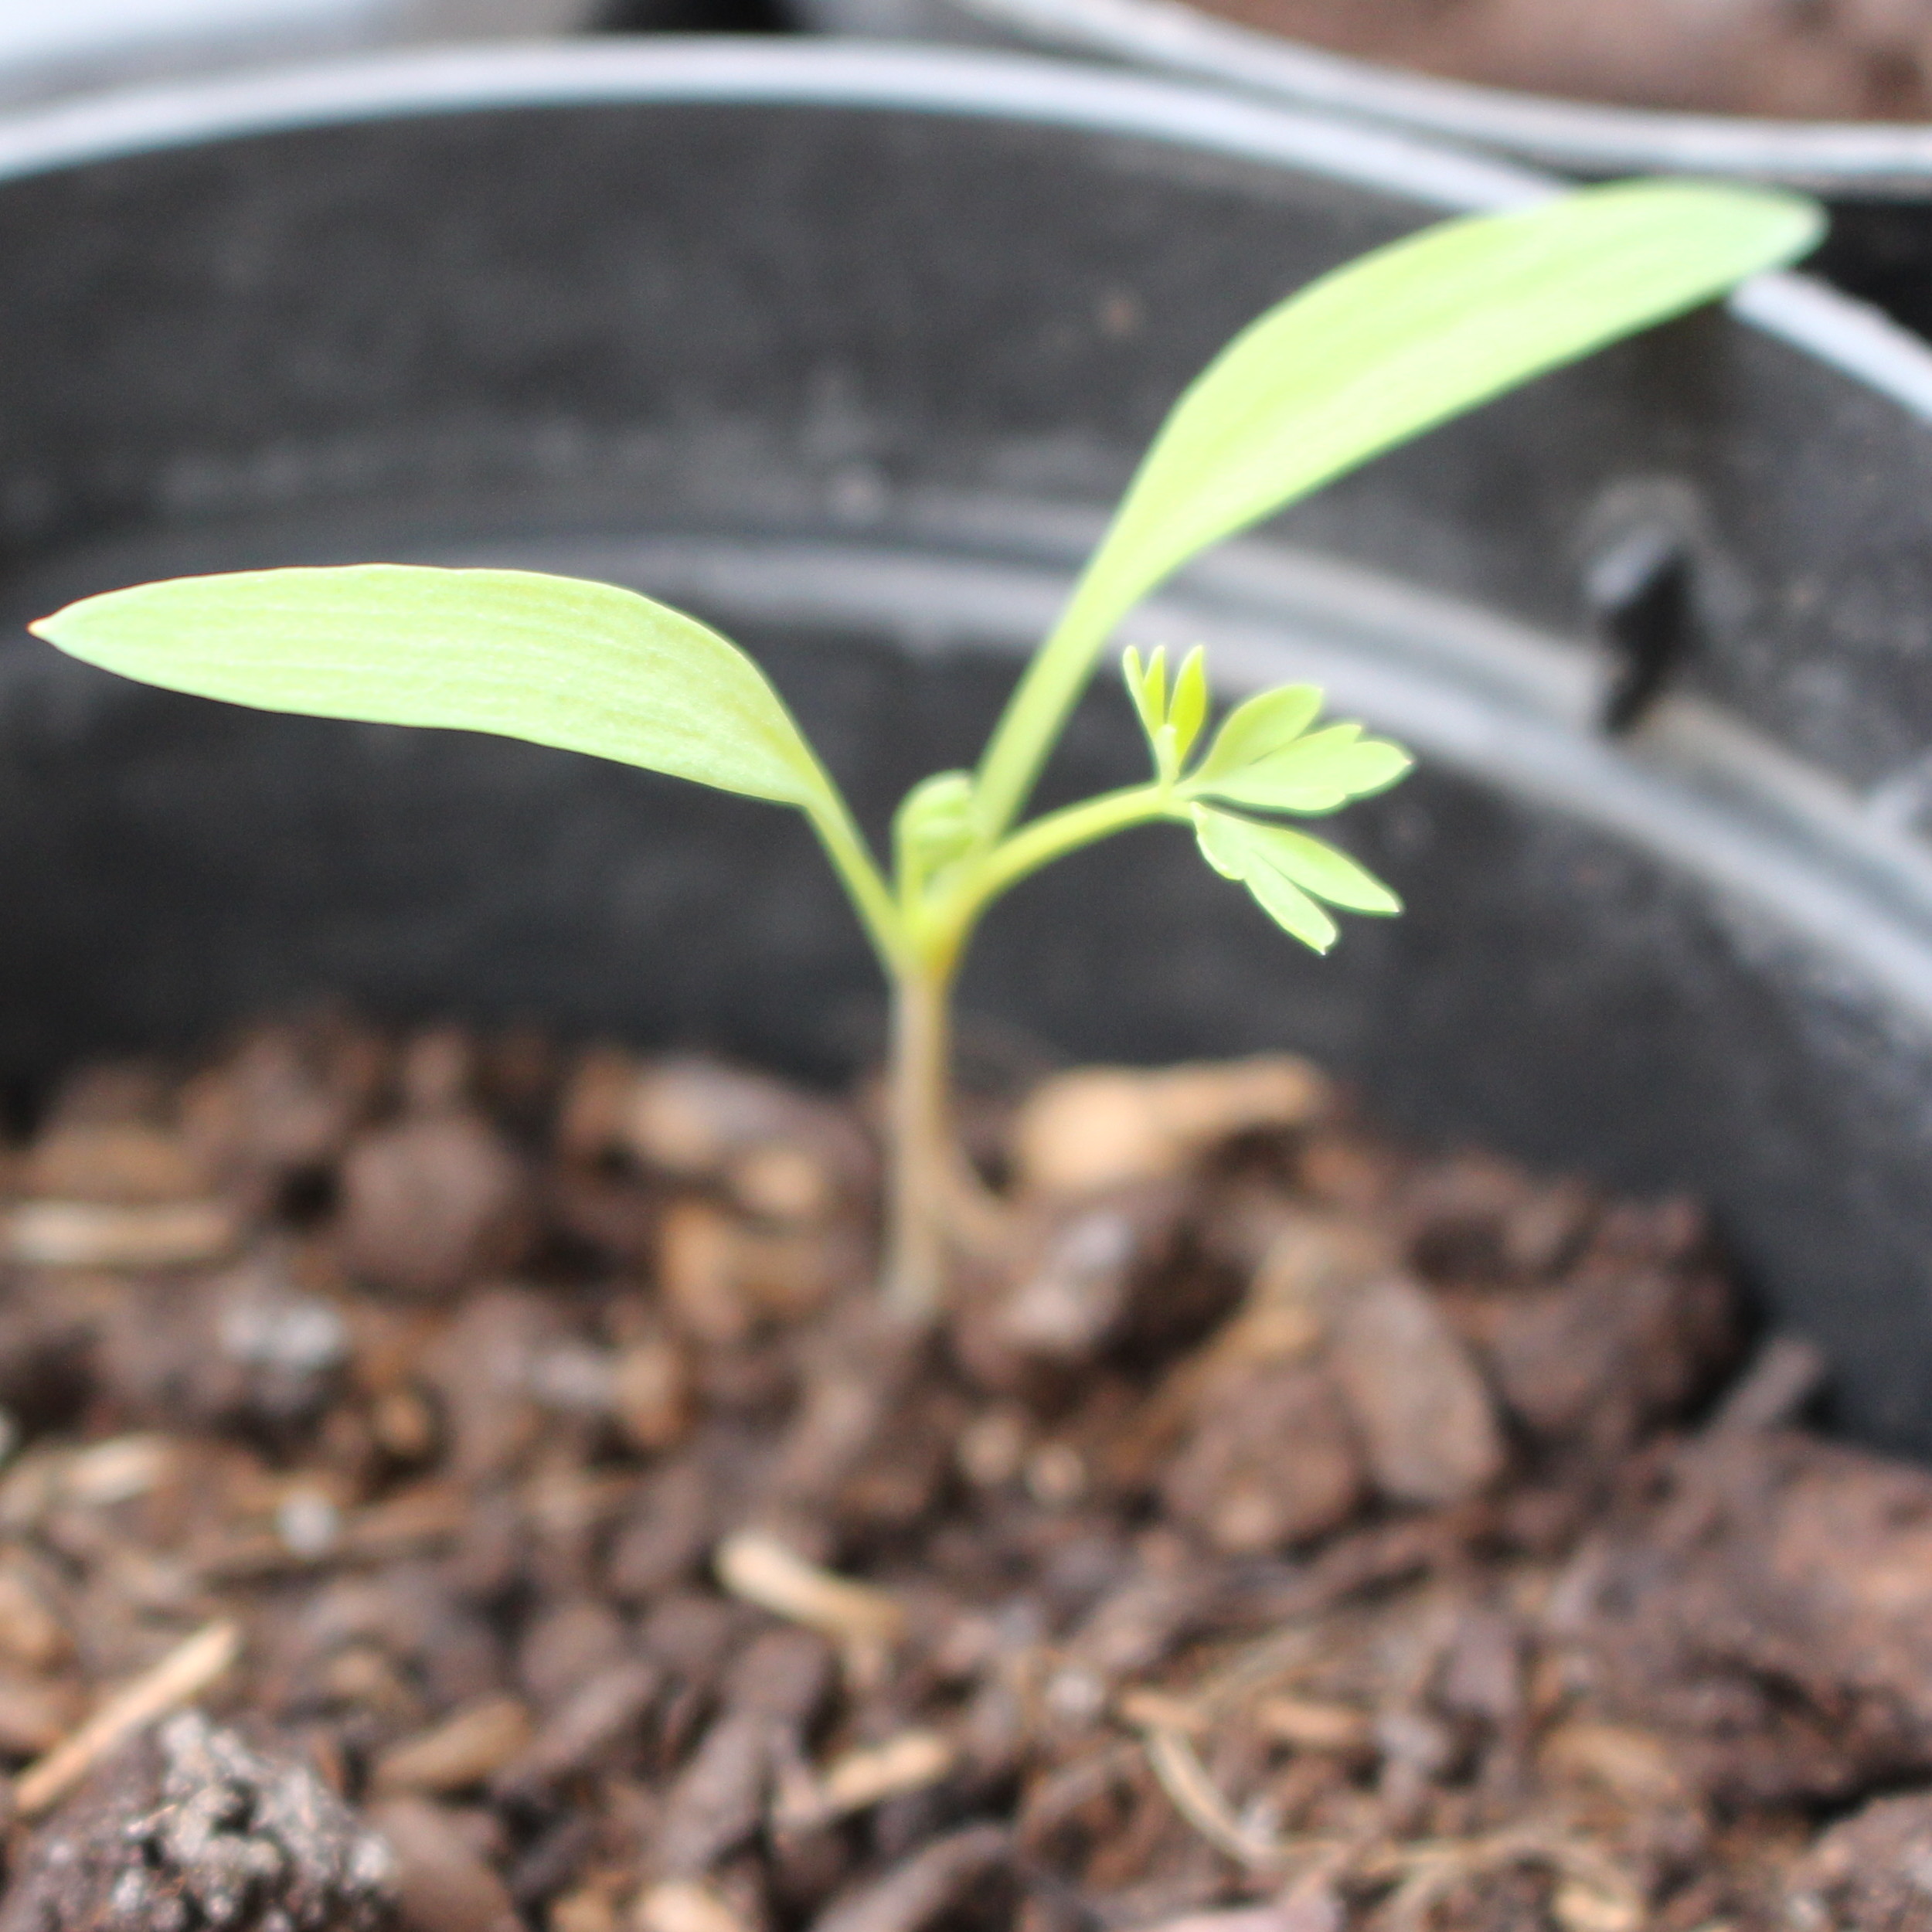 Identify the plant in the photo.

Fumaria officinalis
